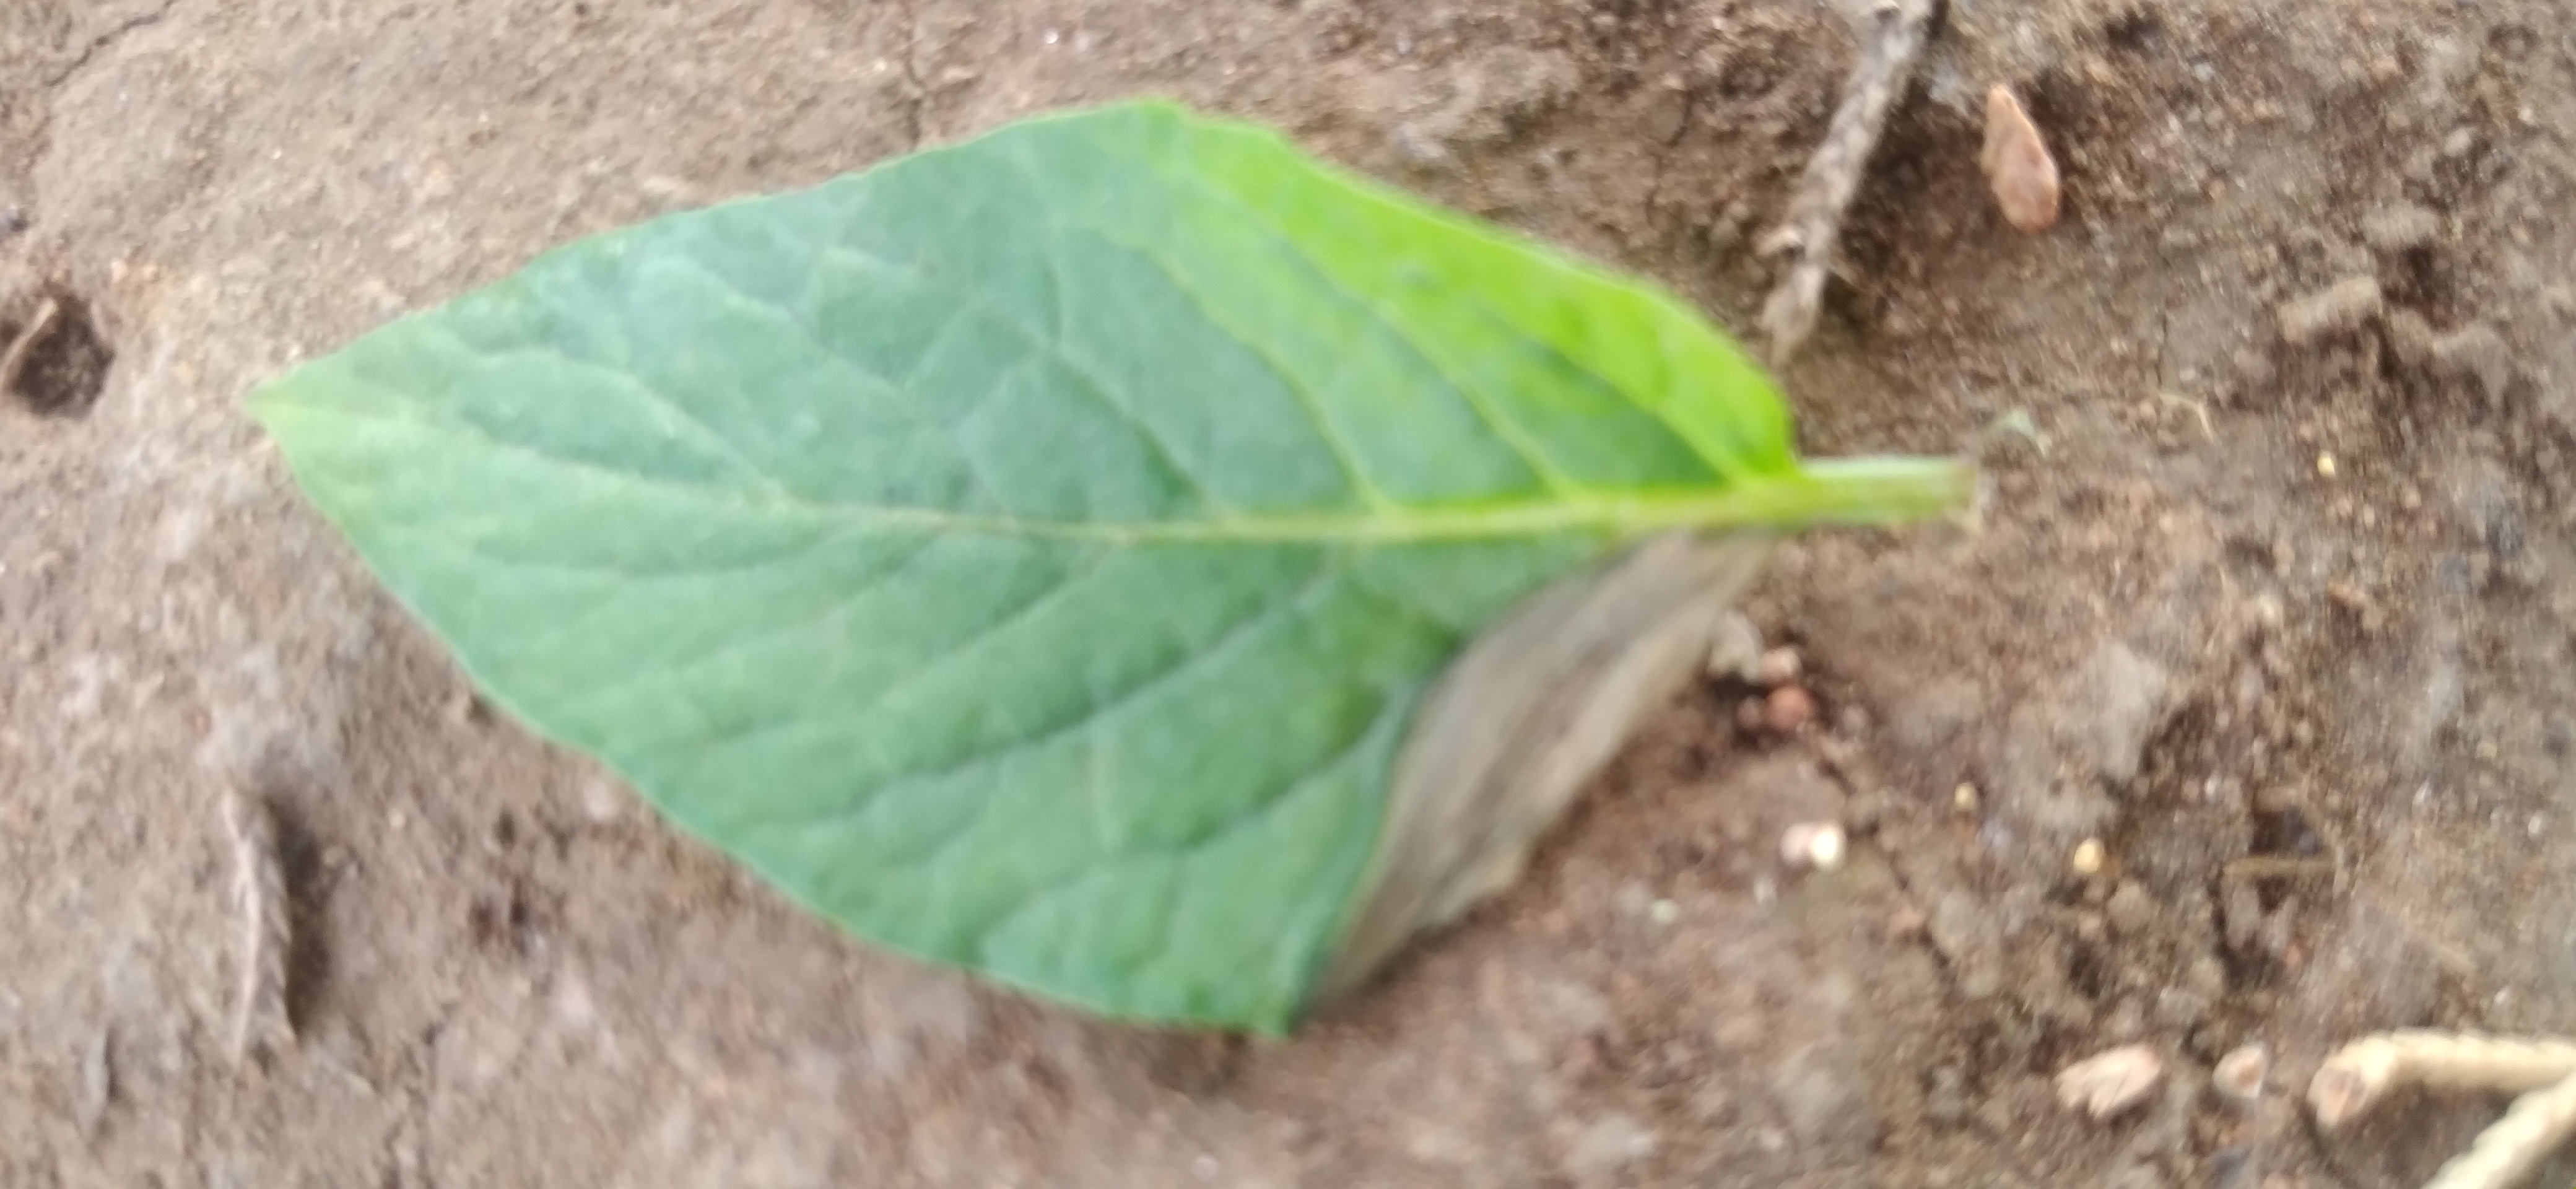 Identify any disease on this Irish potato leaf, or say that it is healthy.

early blight
